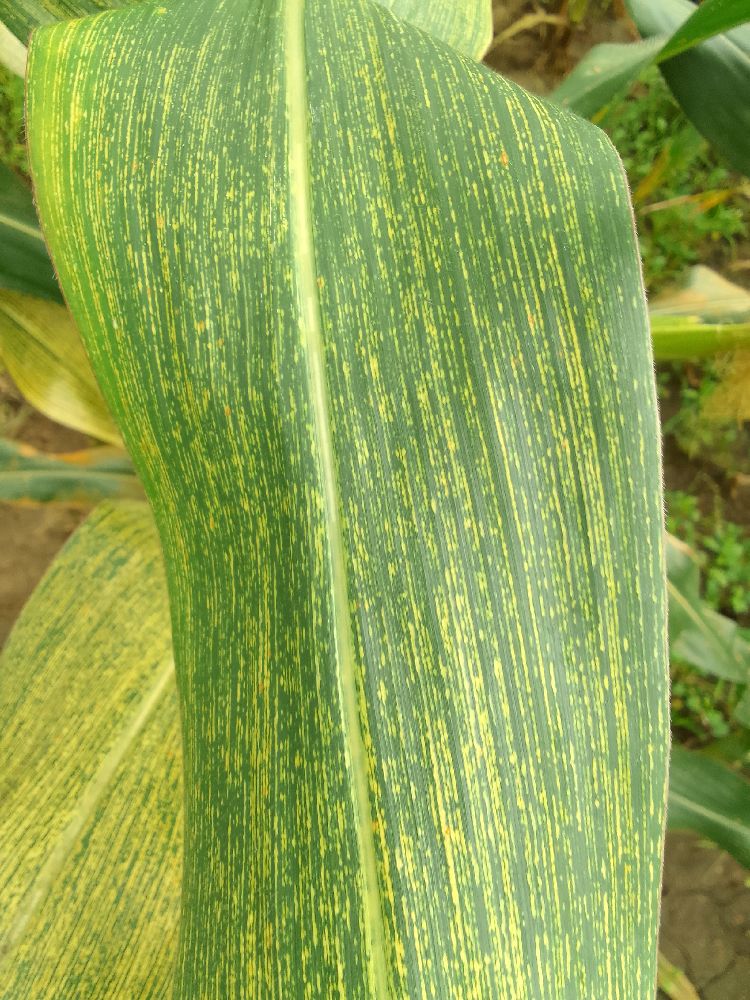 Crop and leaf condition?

maize, maize streak virus
